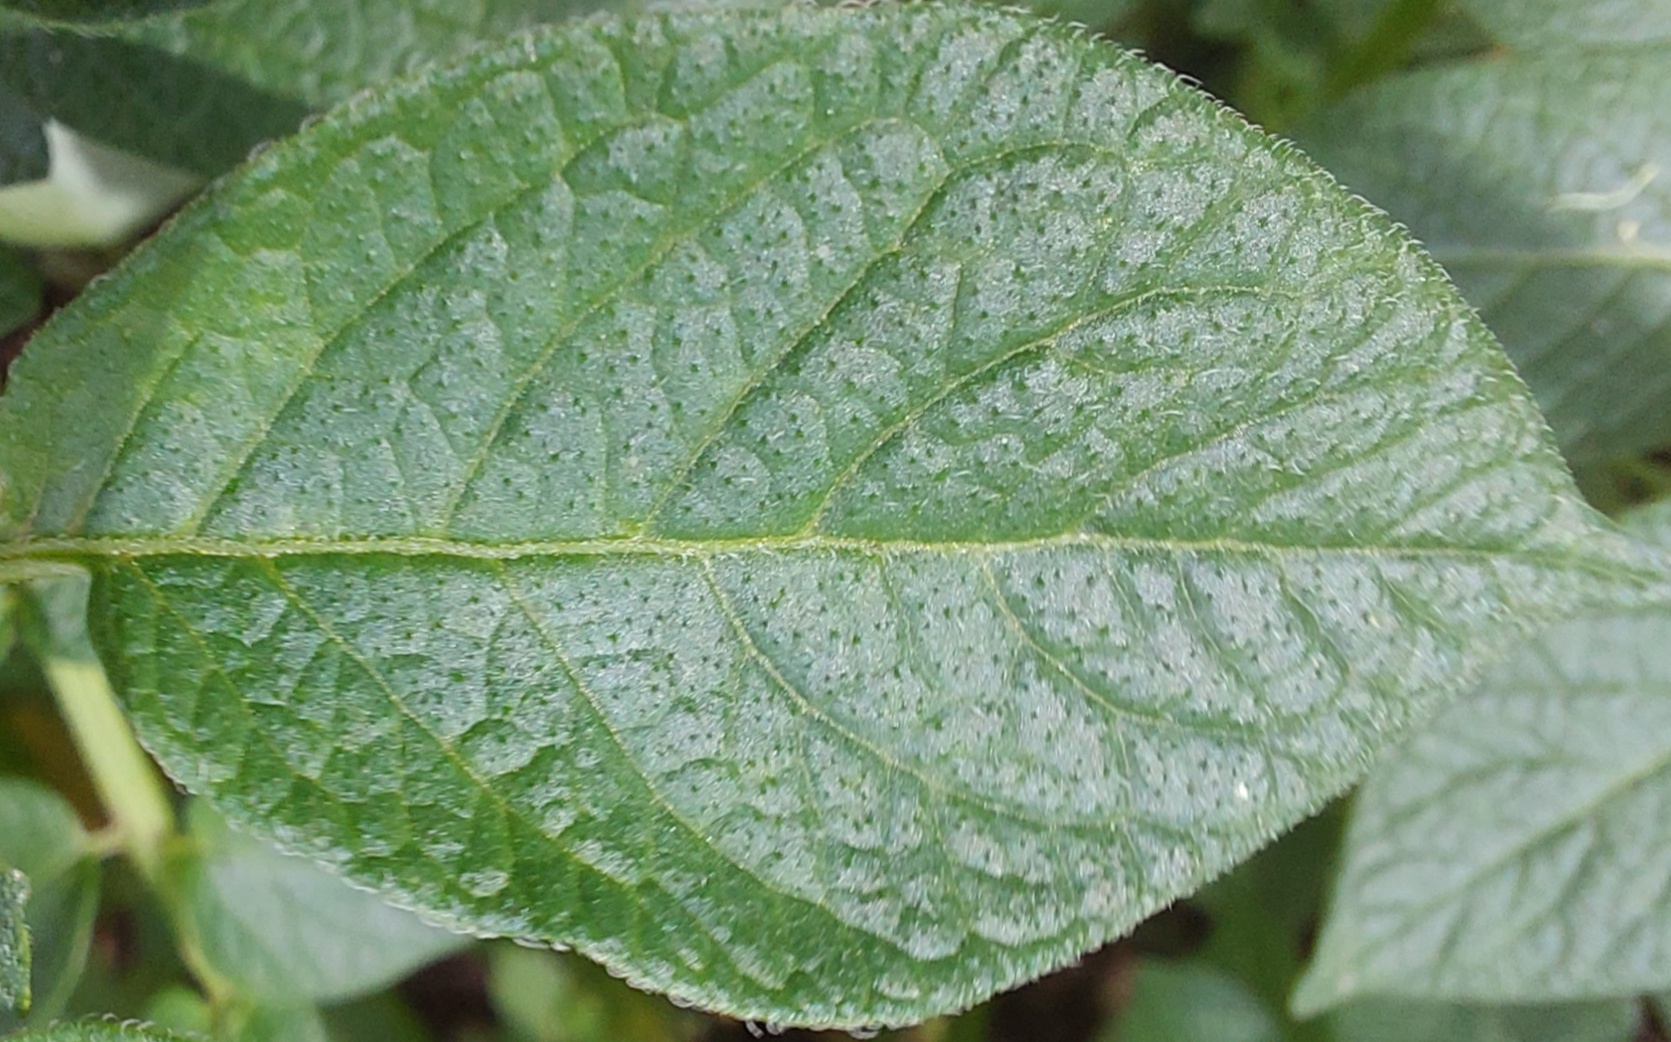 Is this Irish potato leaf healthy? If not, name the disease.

healthy
